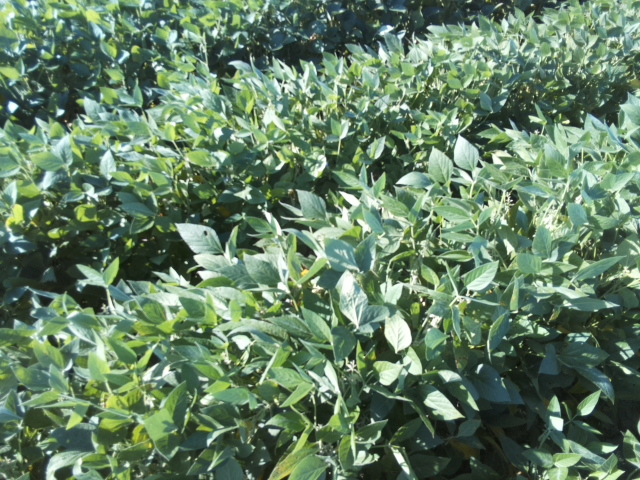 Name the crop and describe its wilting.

soybean, leaflets folding inward at secondary pulvinus with no turgor loss in leaflets or petioles
